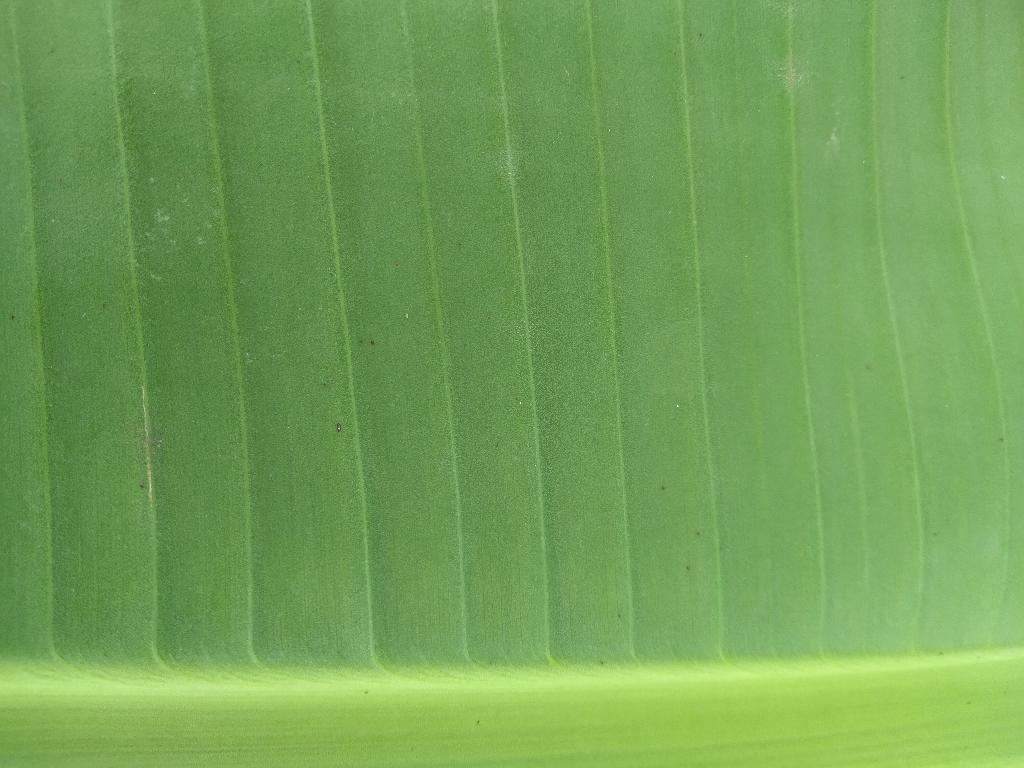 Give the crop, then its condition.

banana, healthy
